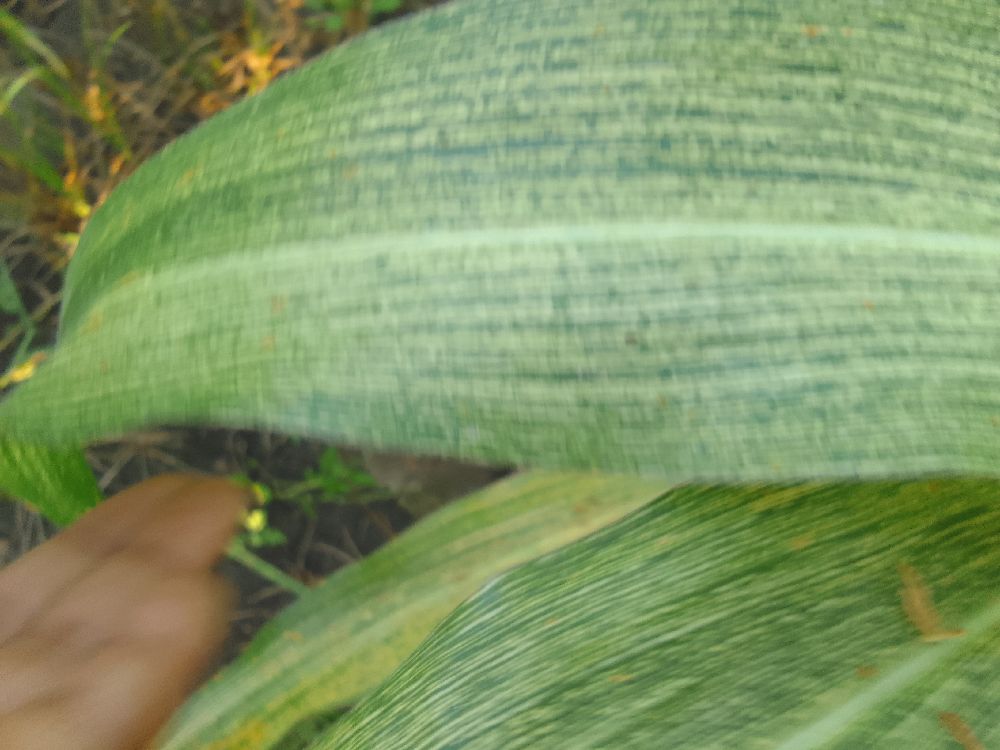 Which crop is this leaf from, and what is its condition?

maize, maize streak virus
